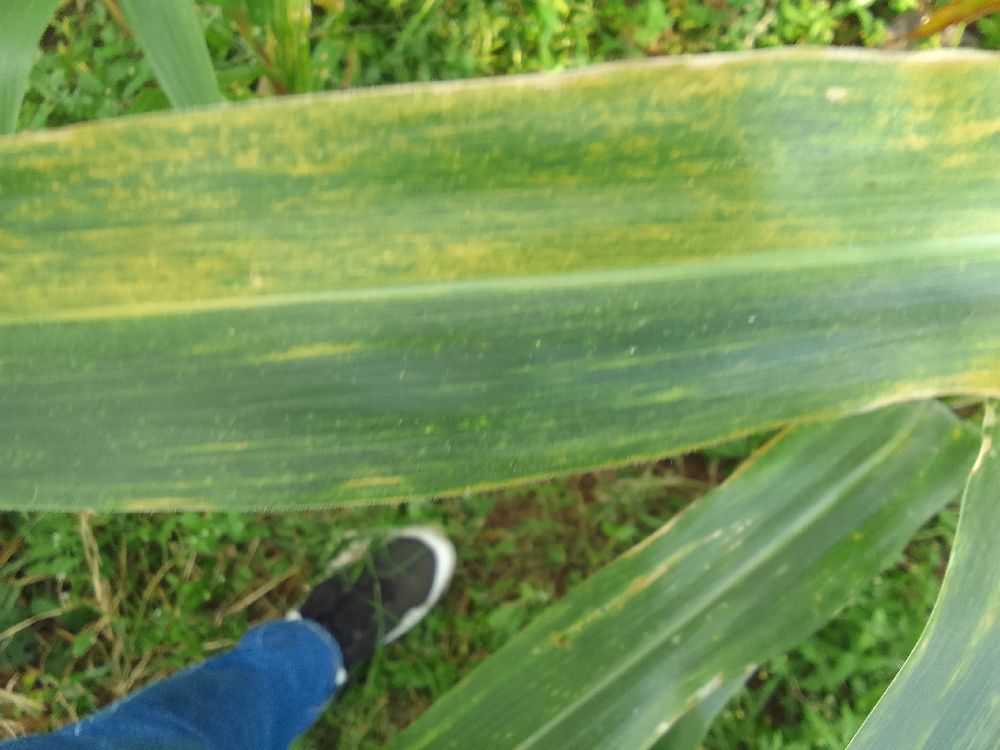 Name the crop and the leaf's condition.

maize, maize lethal necrosis
